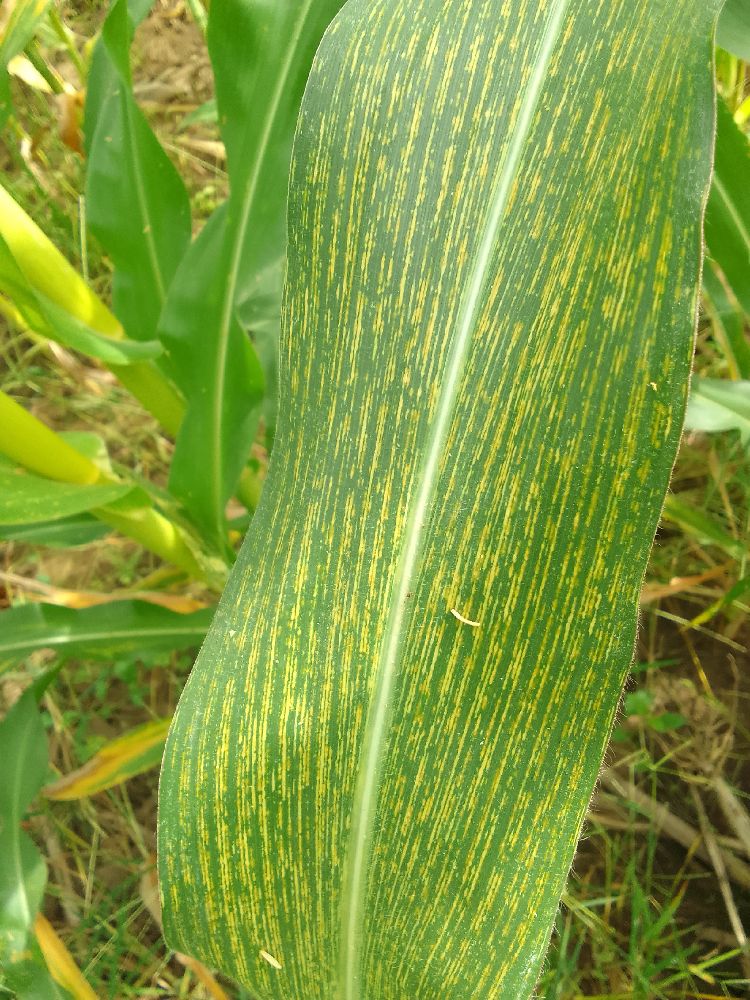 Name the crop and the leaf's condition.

maize, maize streak virus
